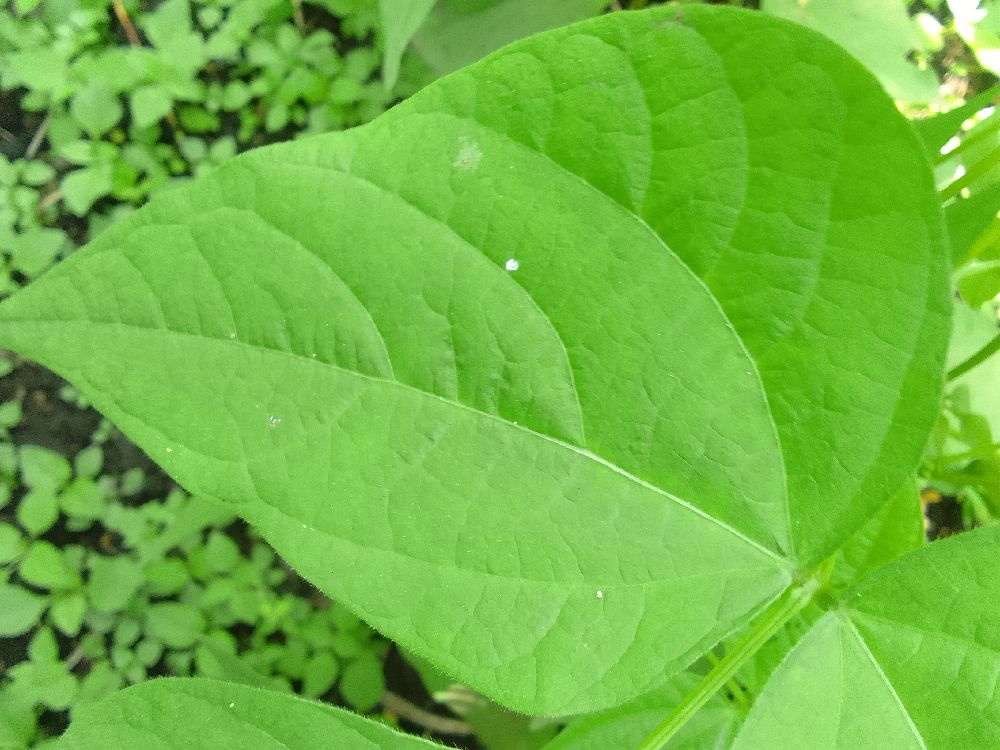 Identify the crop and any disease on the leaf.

common bean, healthy
